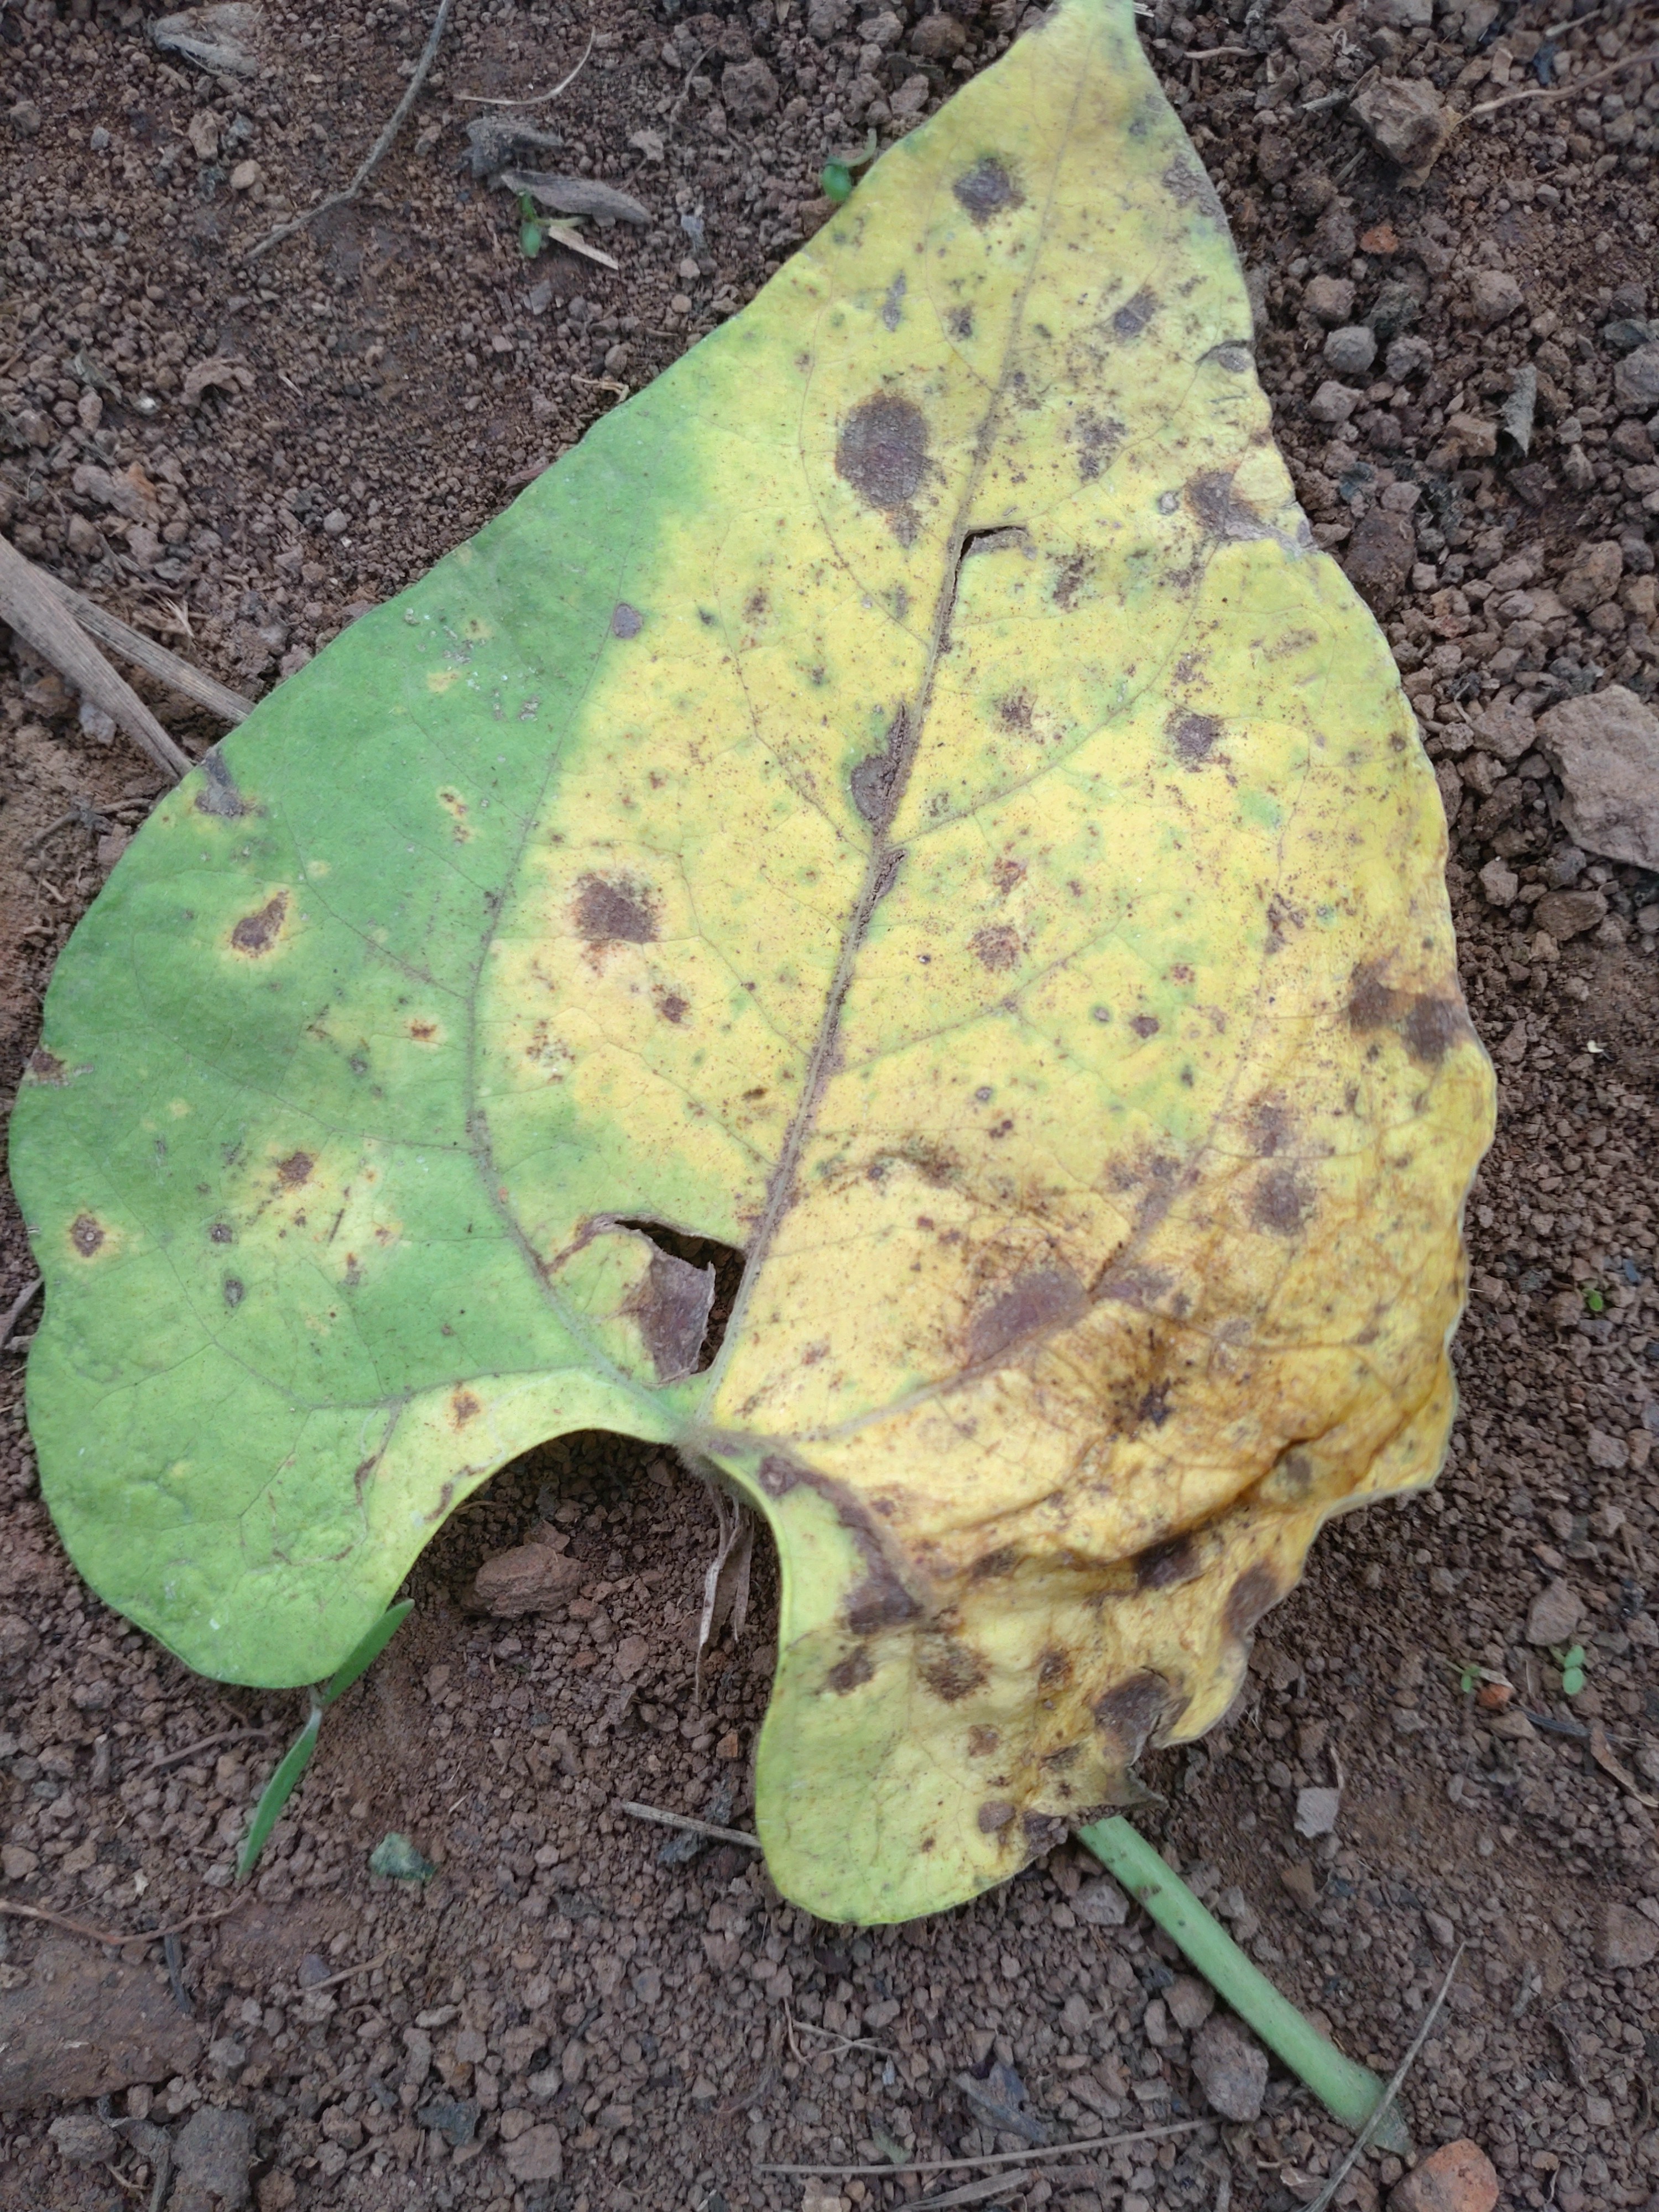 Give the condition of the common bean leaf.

anthracnose
